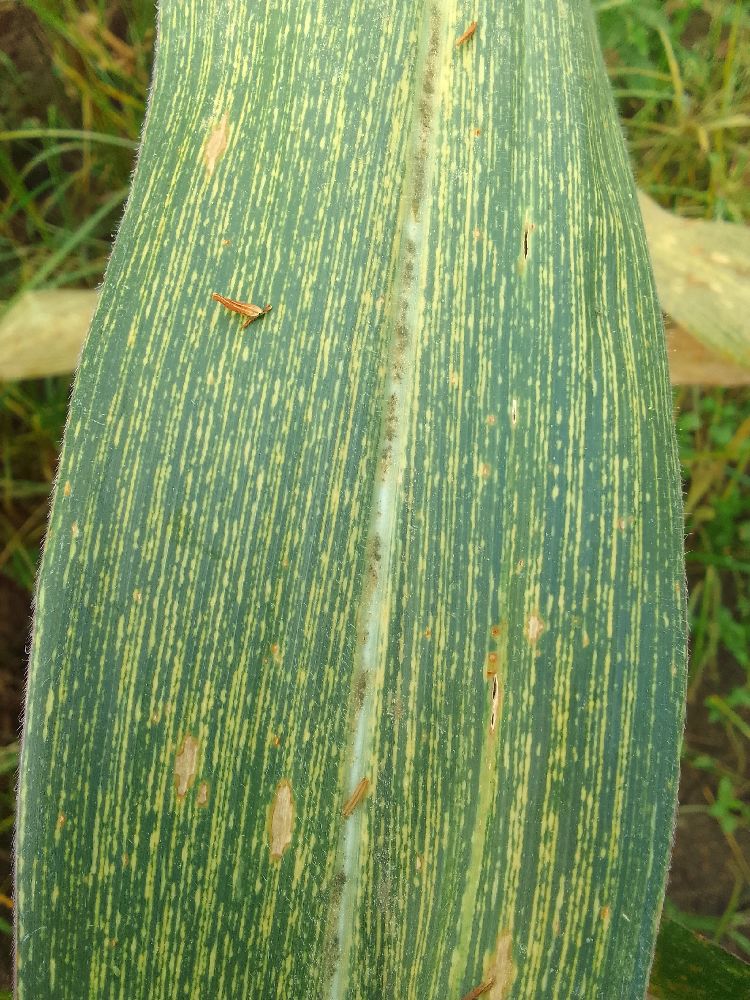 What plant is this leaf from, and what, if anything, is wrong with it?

maize, maize streak virus
